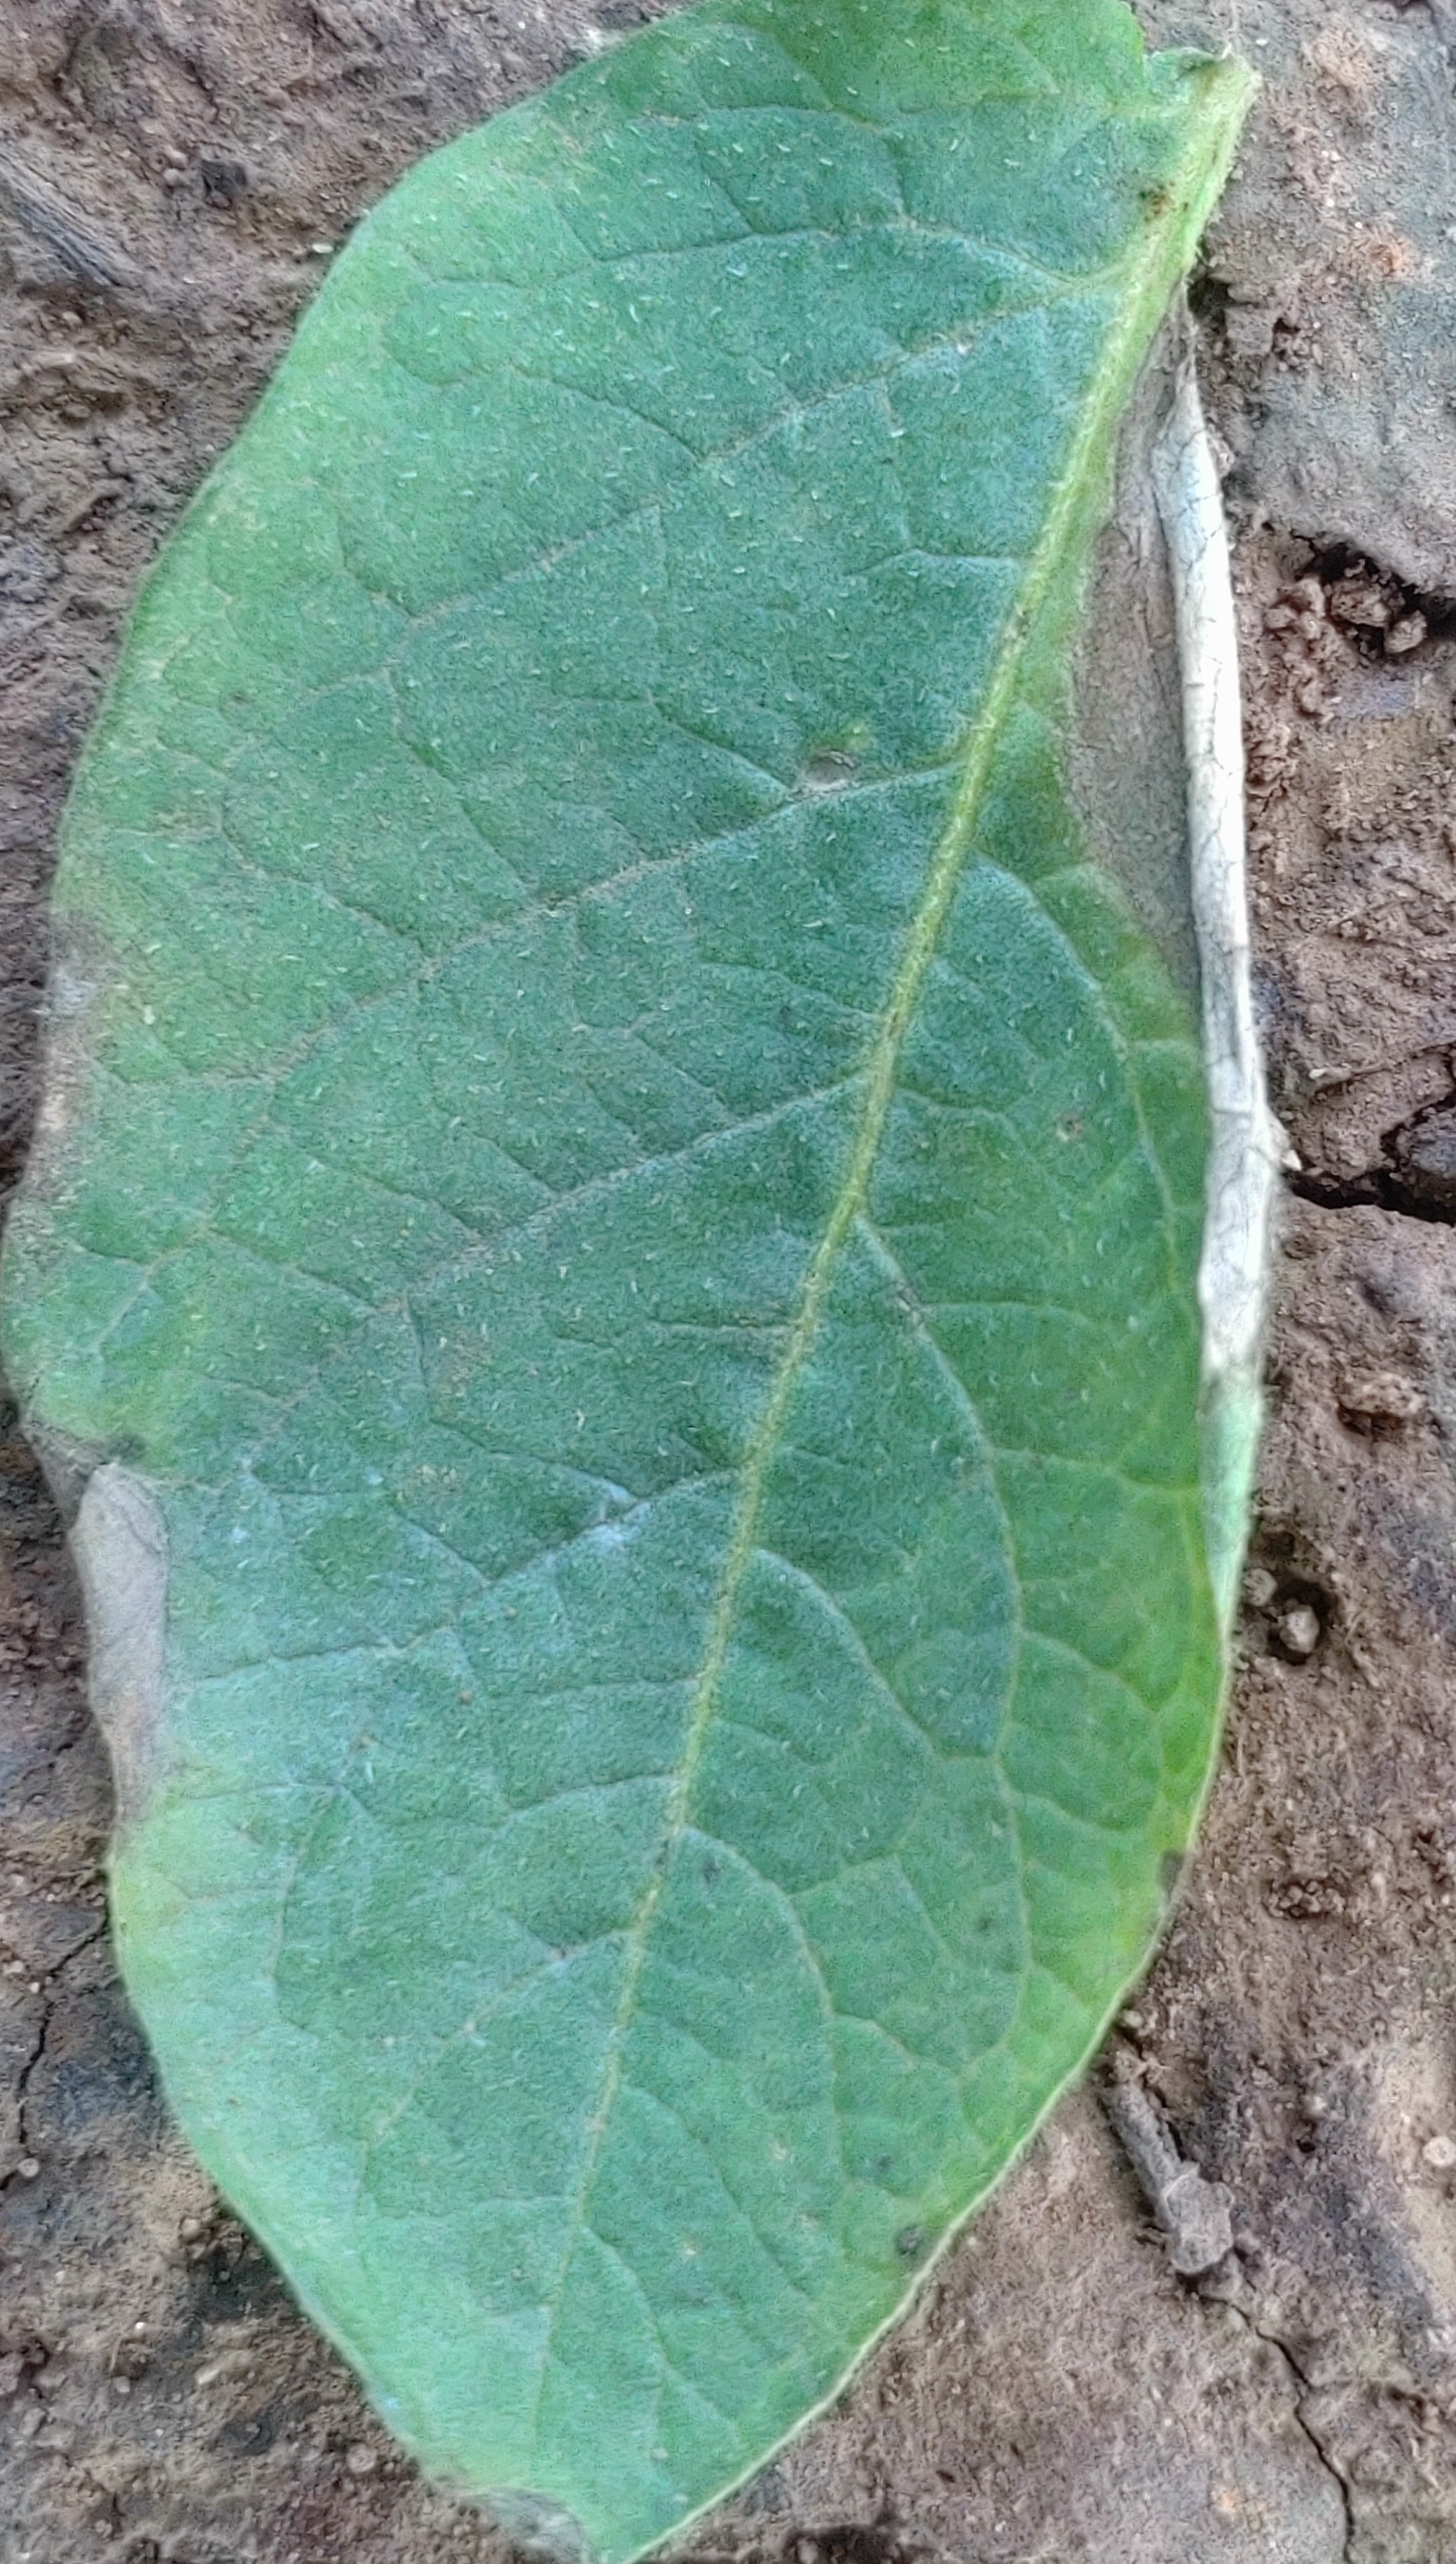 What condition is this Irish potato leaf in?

early blight
